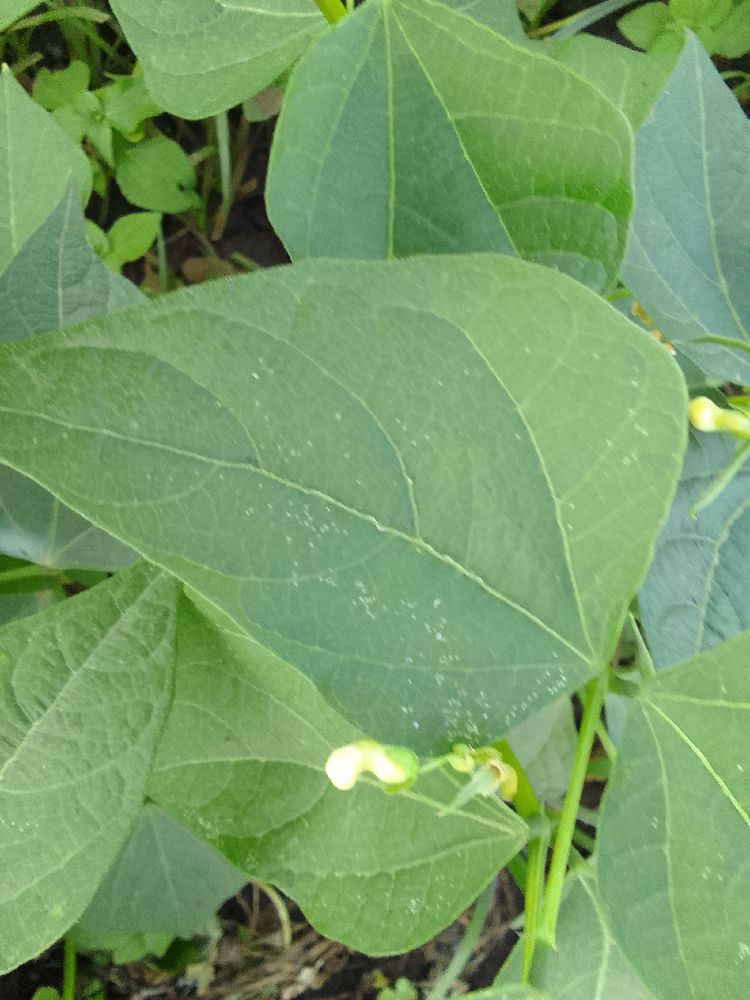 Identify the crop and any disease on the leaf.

common bean, healthy
